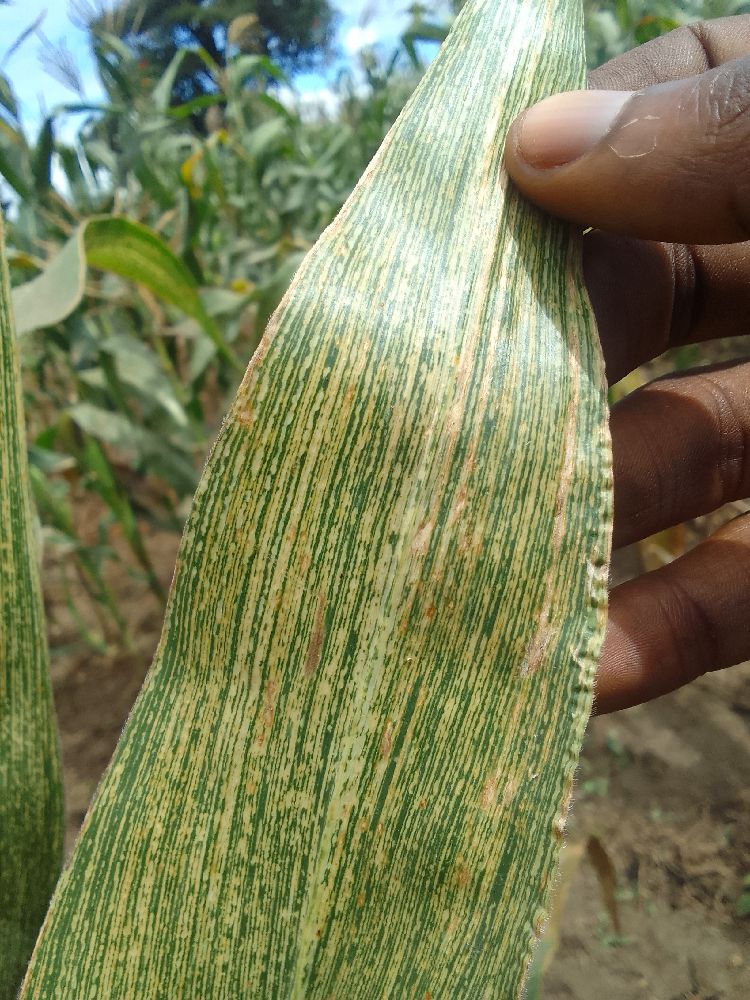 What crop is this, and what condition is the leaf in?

maize, maize streak virus
